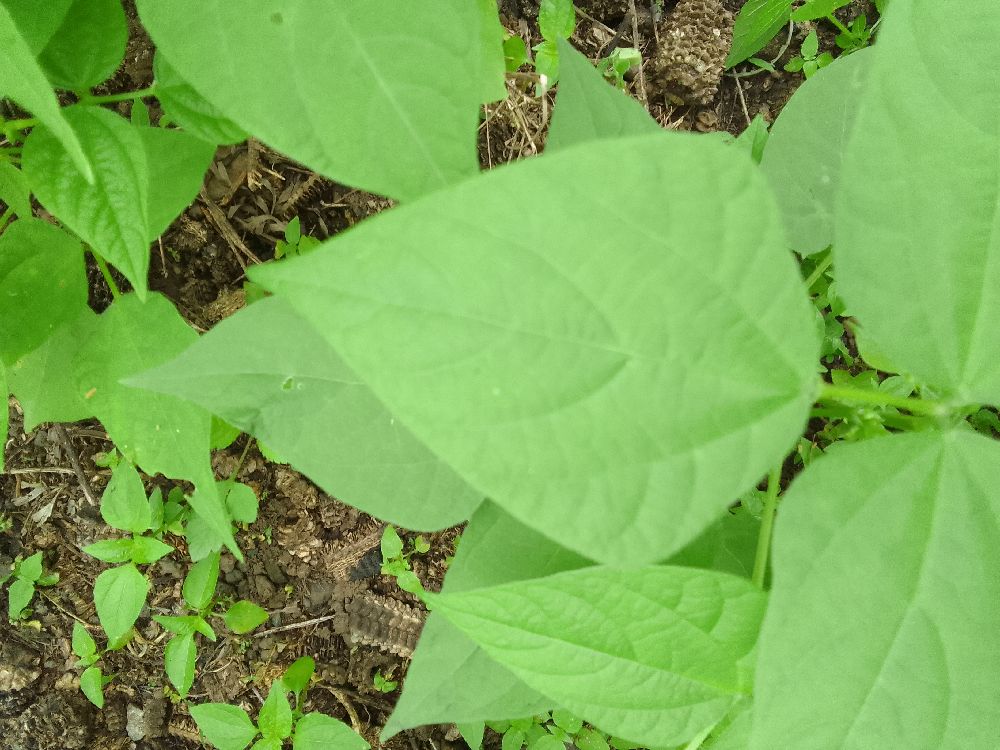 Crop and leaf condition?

common bean, healthy
